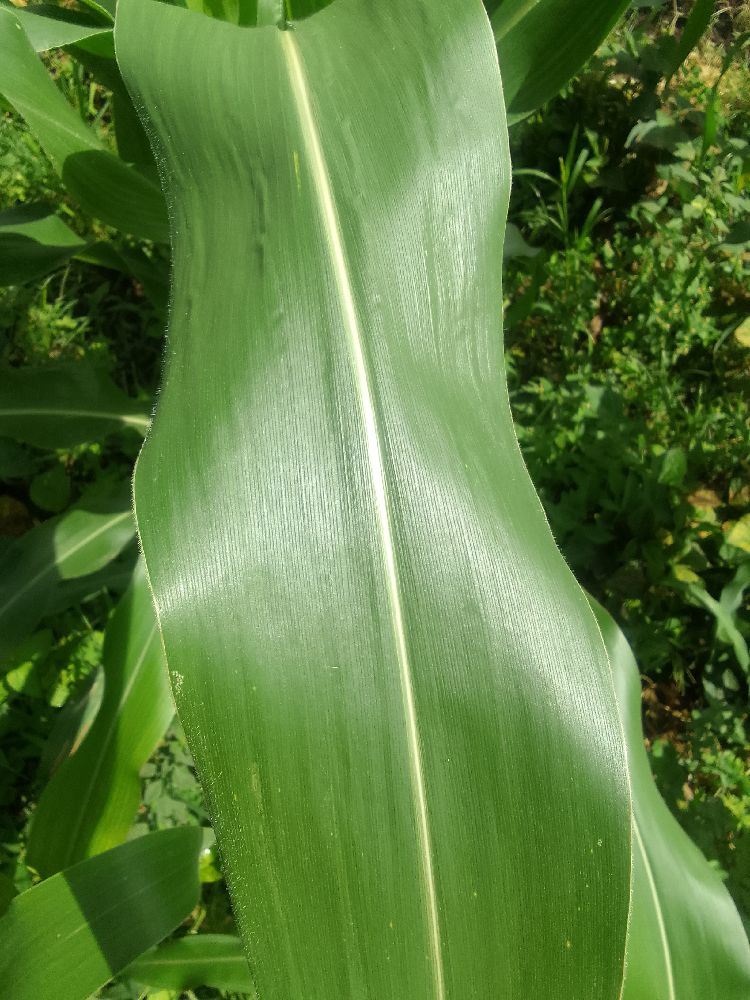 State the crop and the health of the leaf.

maize, healthy
